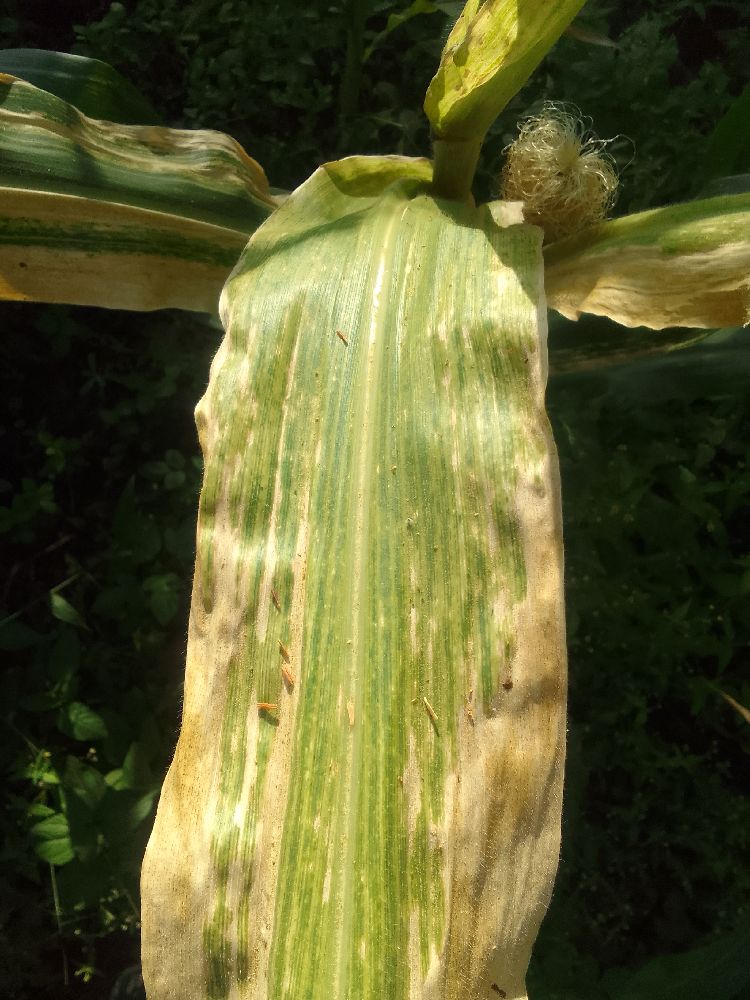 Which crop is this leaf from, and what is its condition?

maize, maize lethal necrosis
